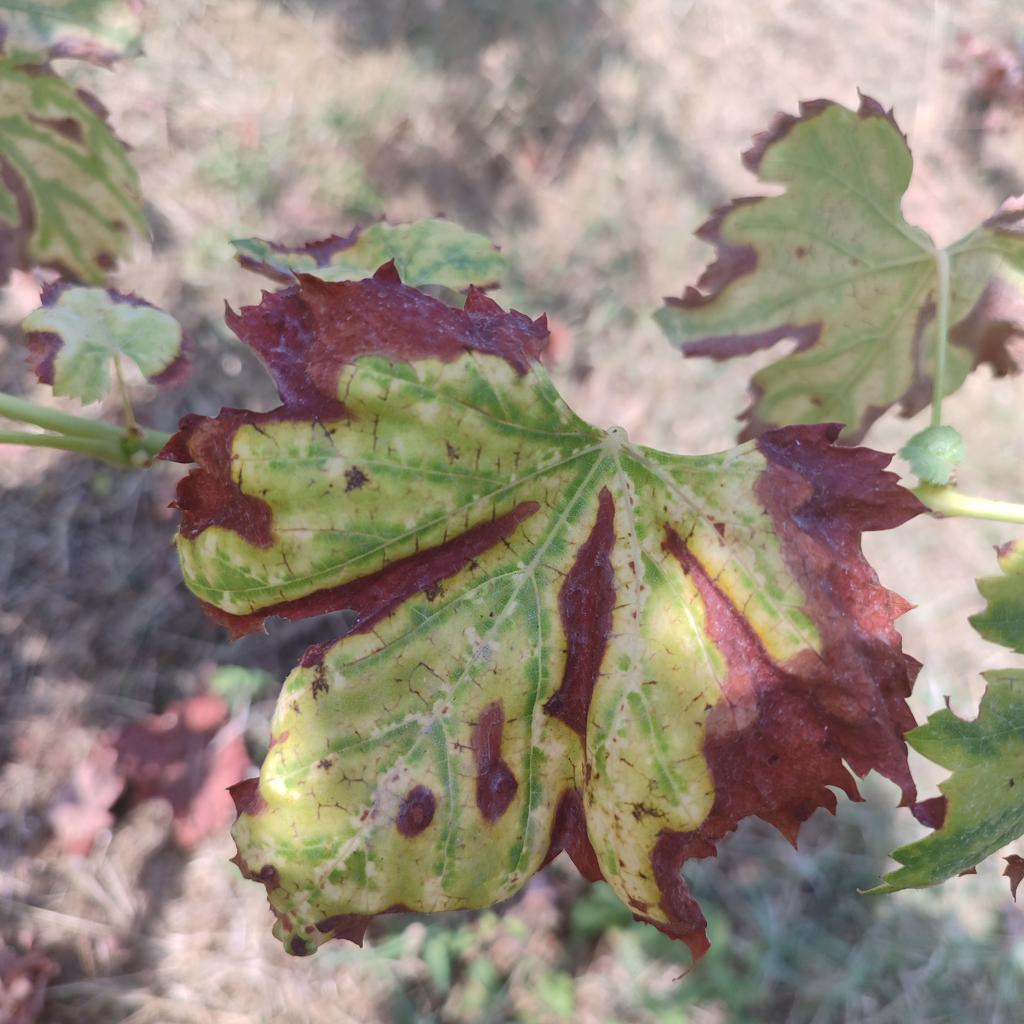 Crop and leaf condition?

grapevine, esca complex
